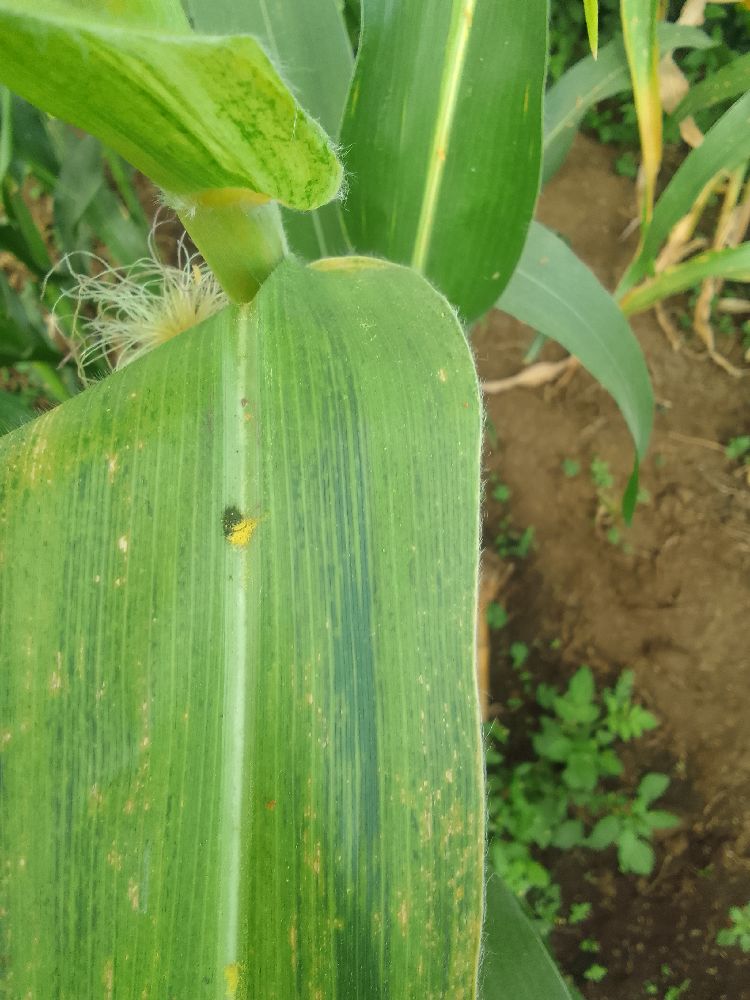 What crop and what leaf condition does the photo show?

maize, maize lethal necrosis
